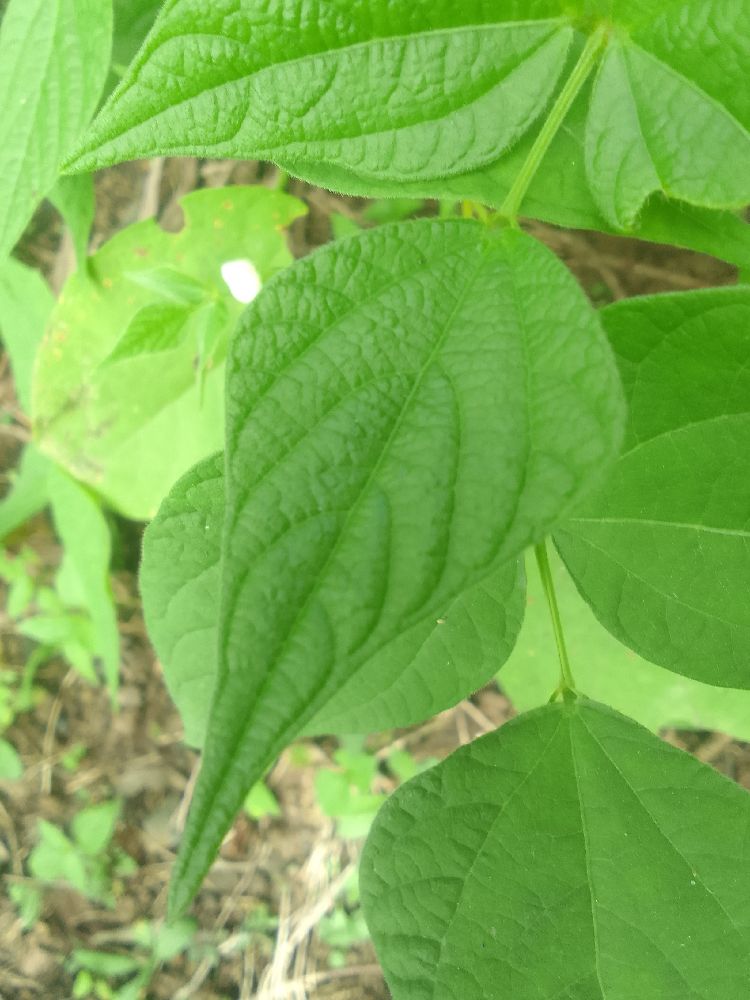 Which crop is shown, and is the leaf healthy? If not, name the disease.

common bean, healthy
